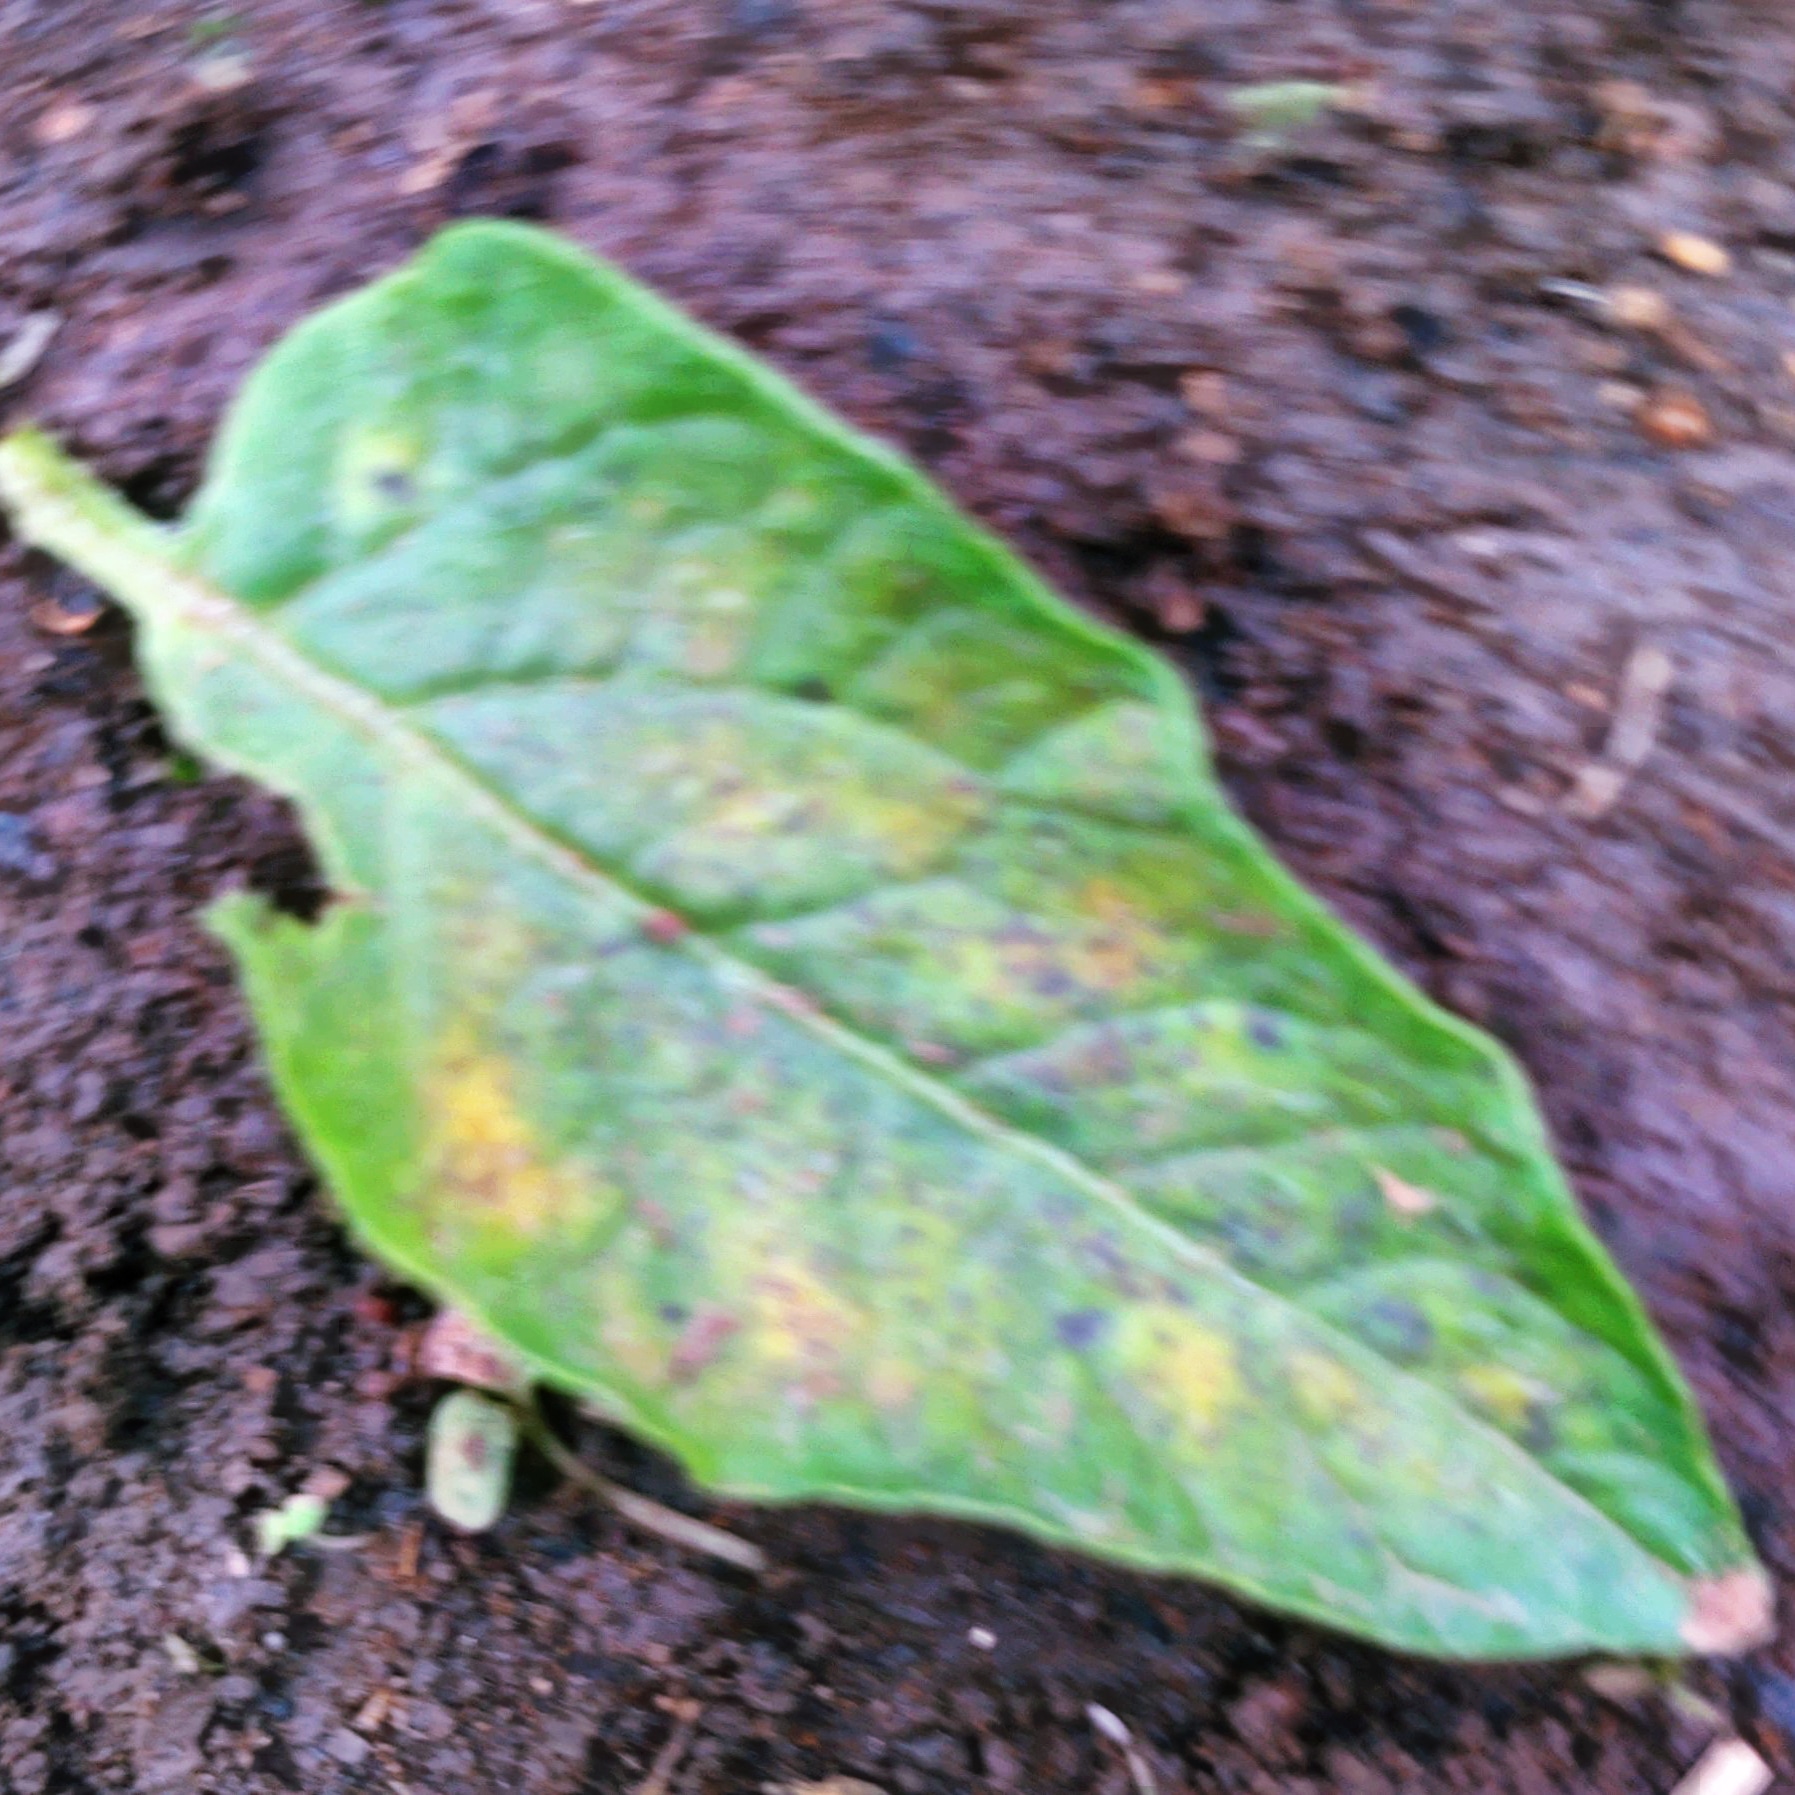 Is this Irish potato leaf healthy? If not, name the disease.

late blight
